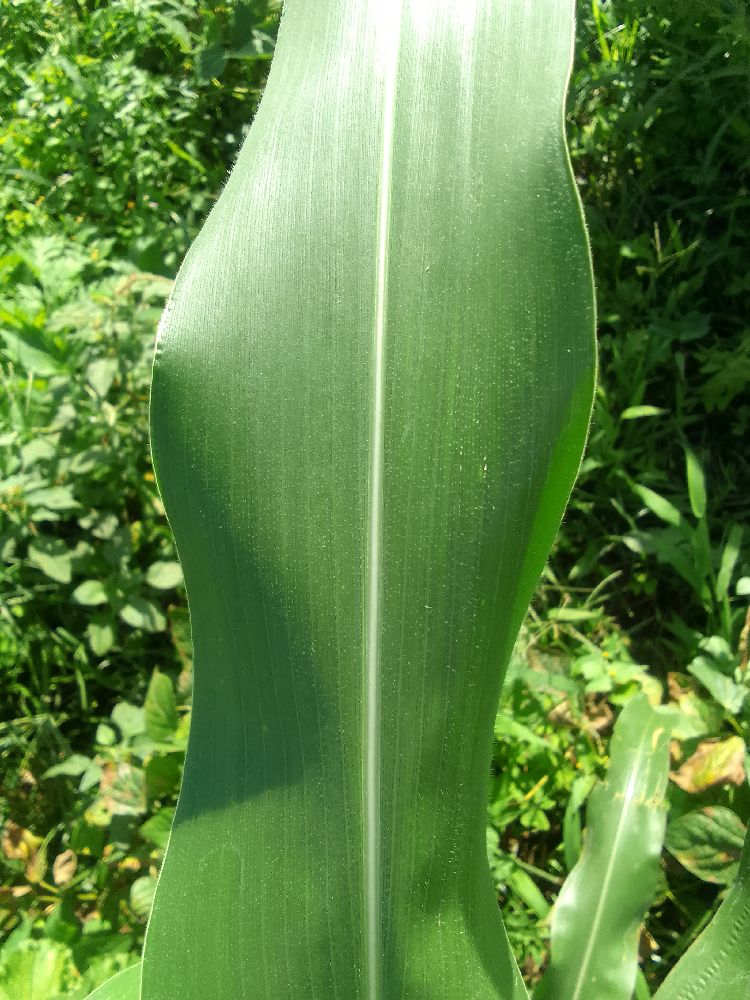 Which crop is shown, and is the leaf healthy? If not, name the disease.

maize, healthy
